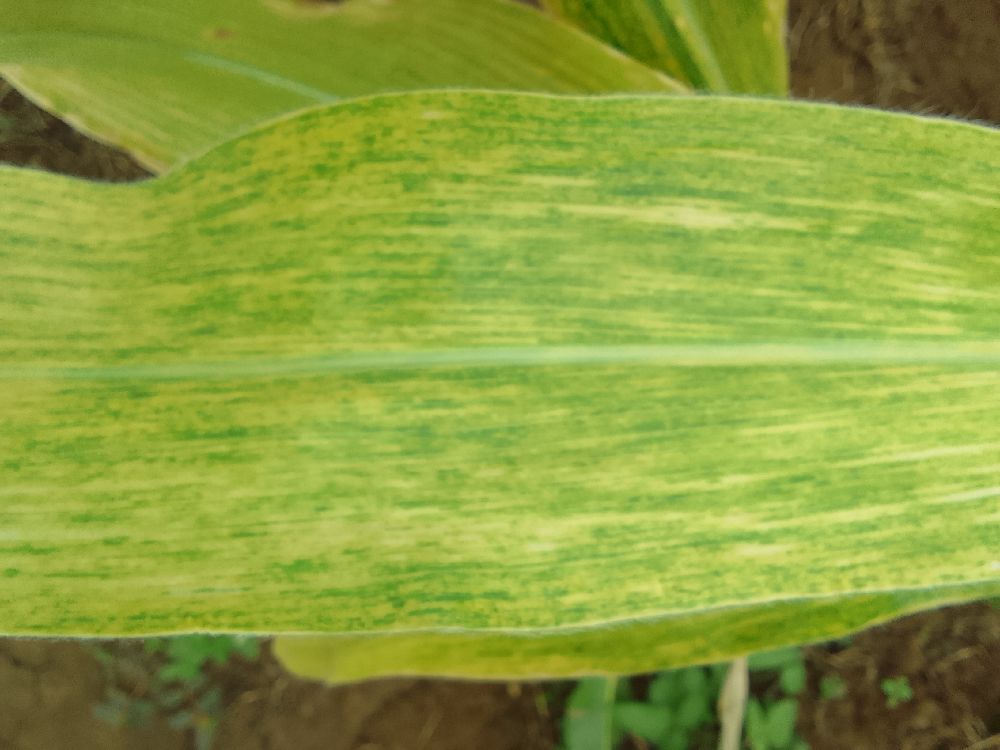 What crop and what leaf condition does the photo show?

maize, maize lethal necrosis
